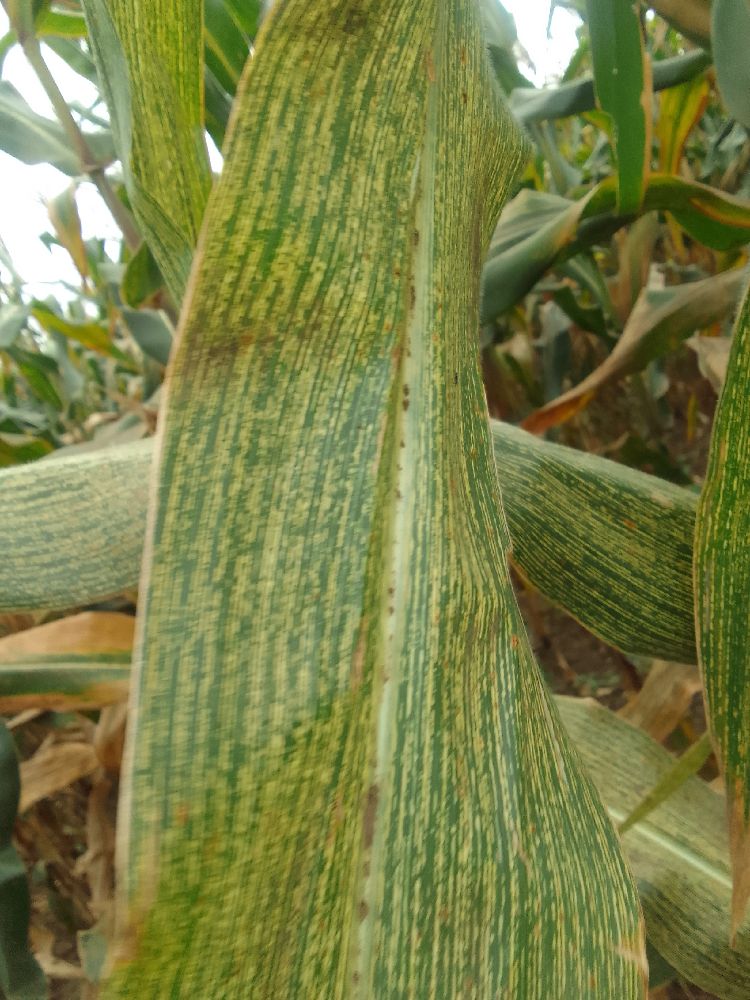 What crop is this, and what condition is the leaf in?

maize, maize streak virus
